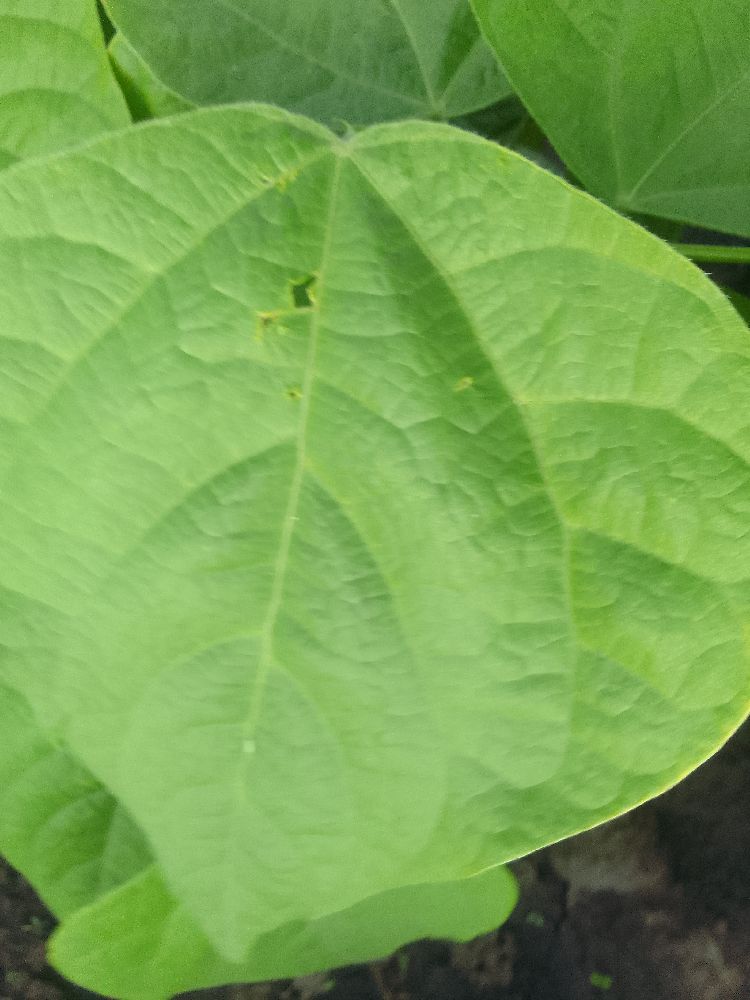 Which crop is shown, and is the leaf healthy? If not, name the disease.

common bean, healthy
